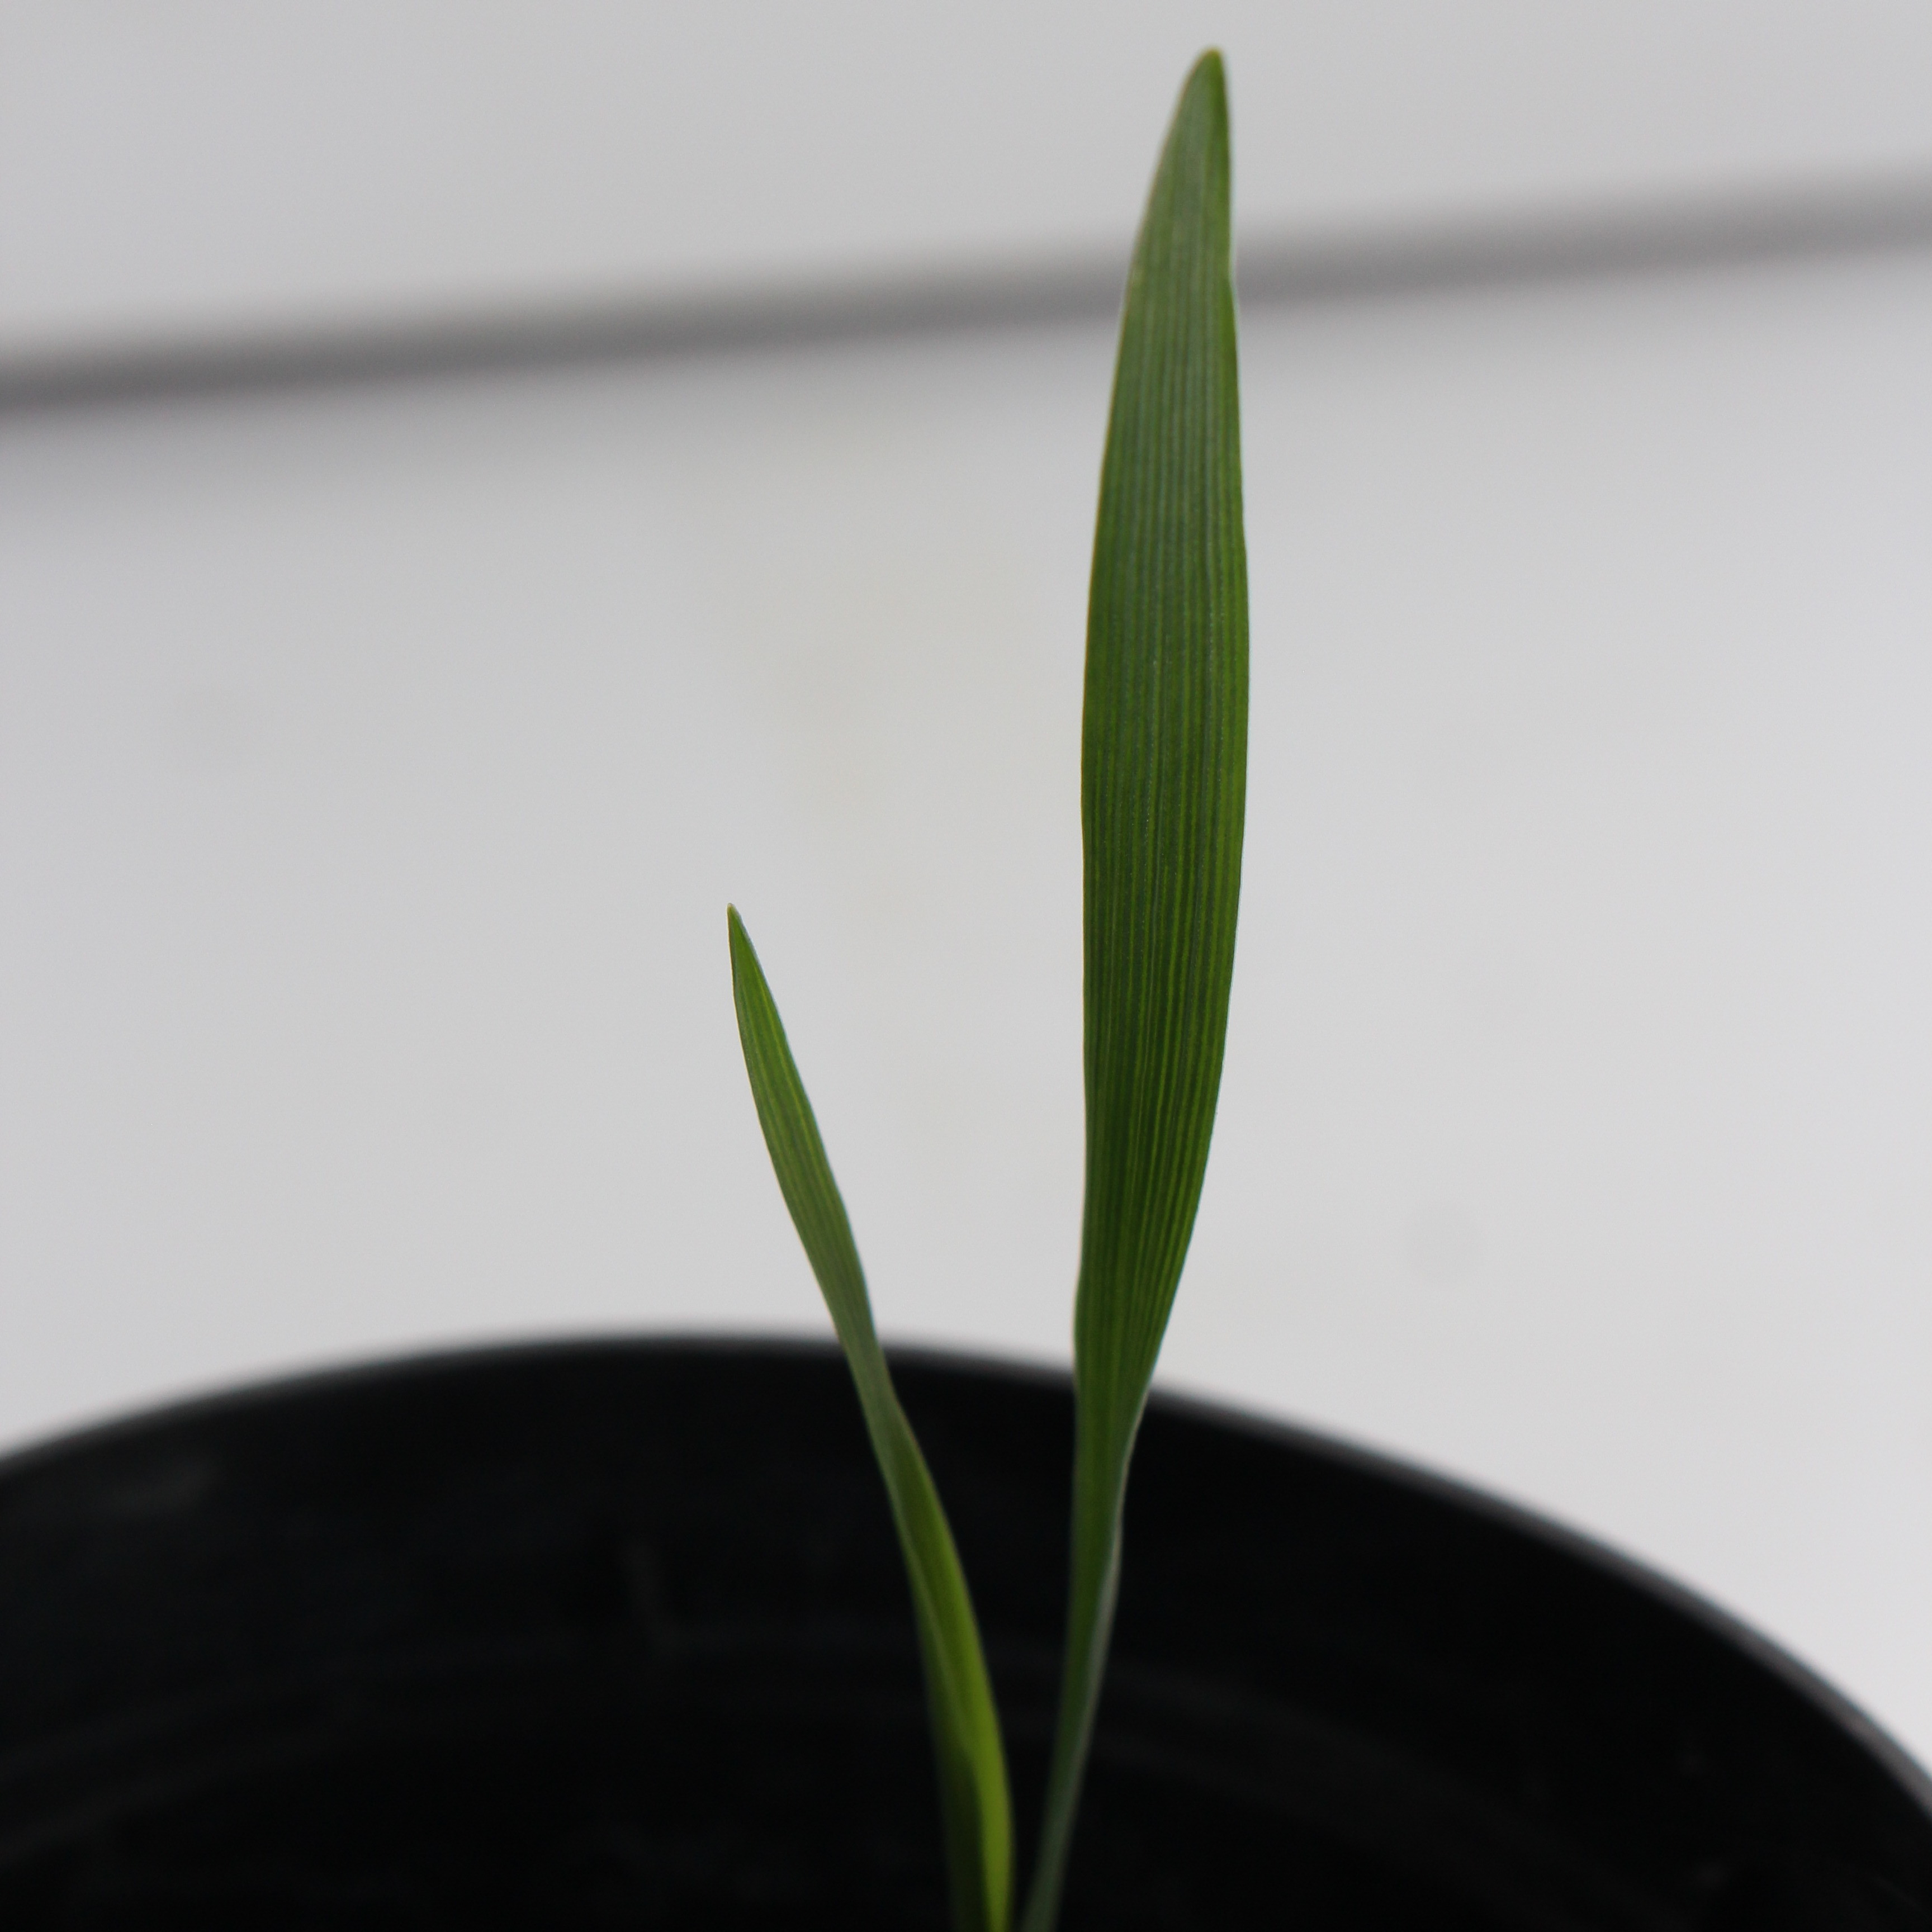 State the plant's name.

Avena sterilis
